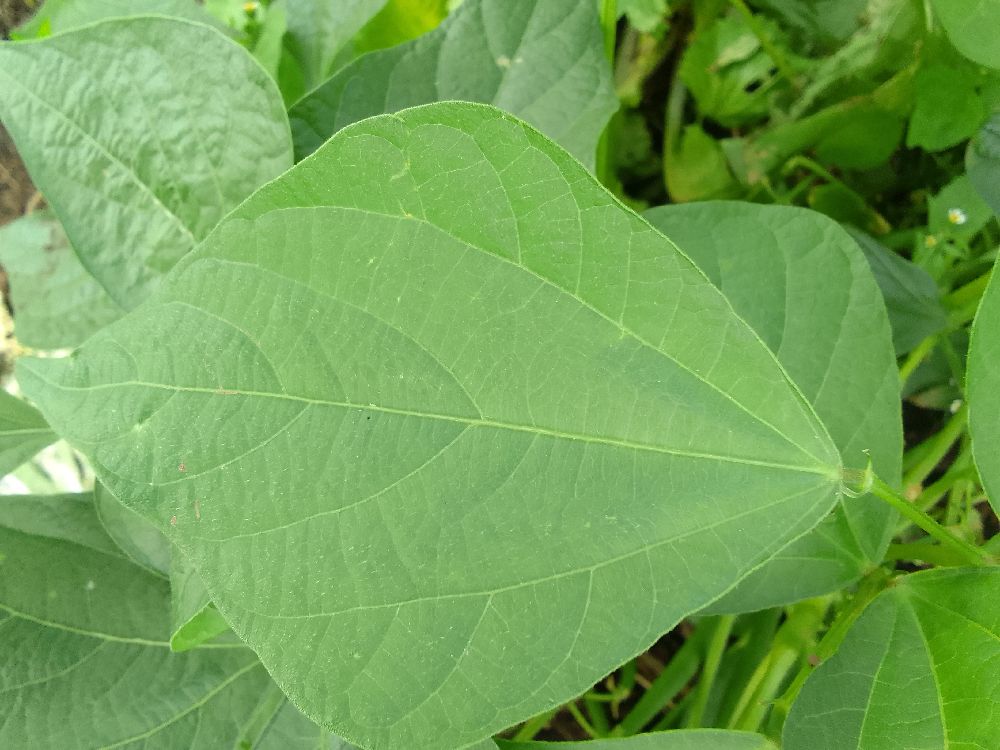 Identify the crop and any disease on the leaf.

common bean, healthy
